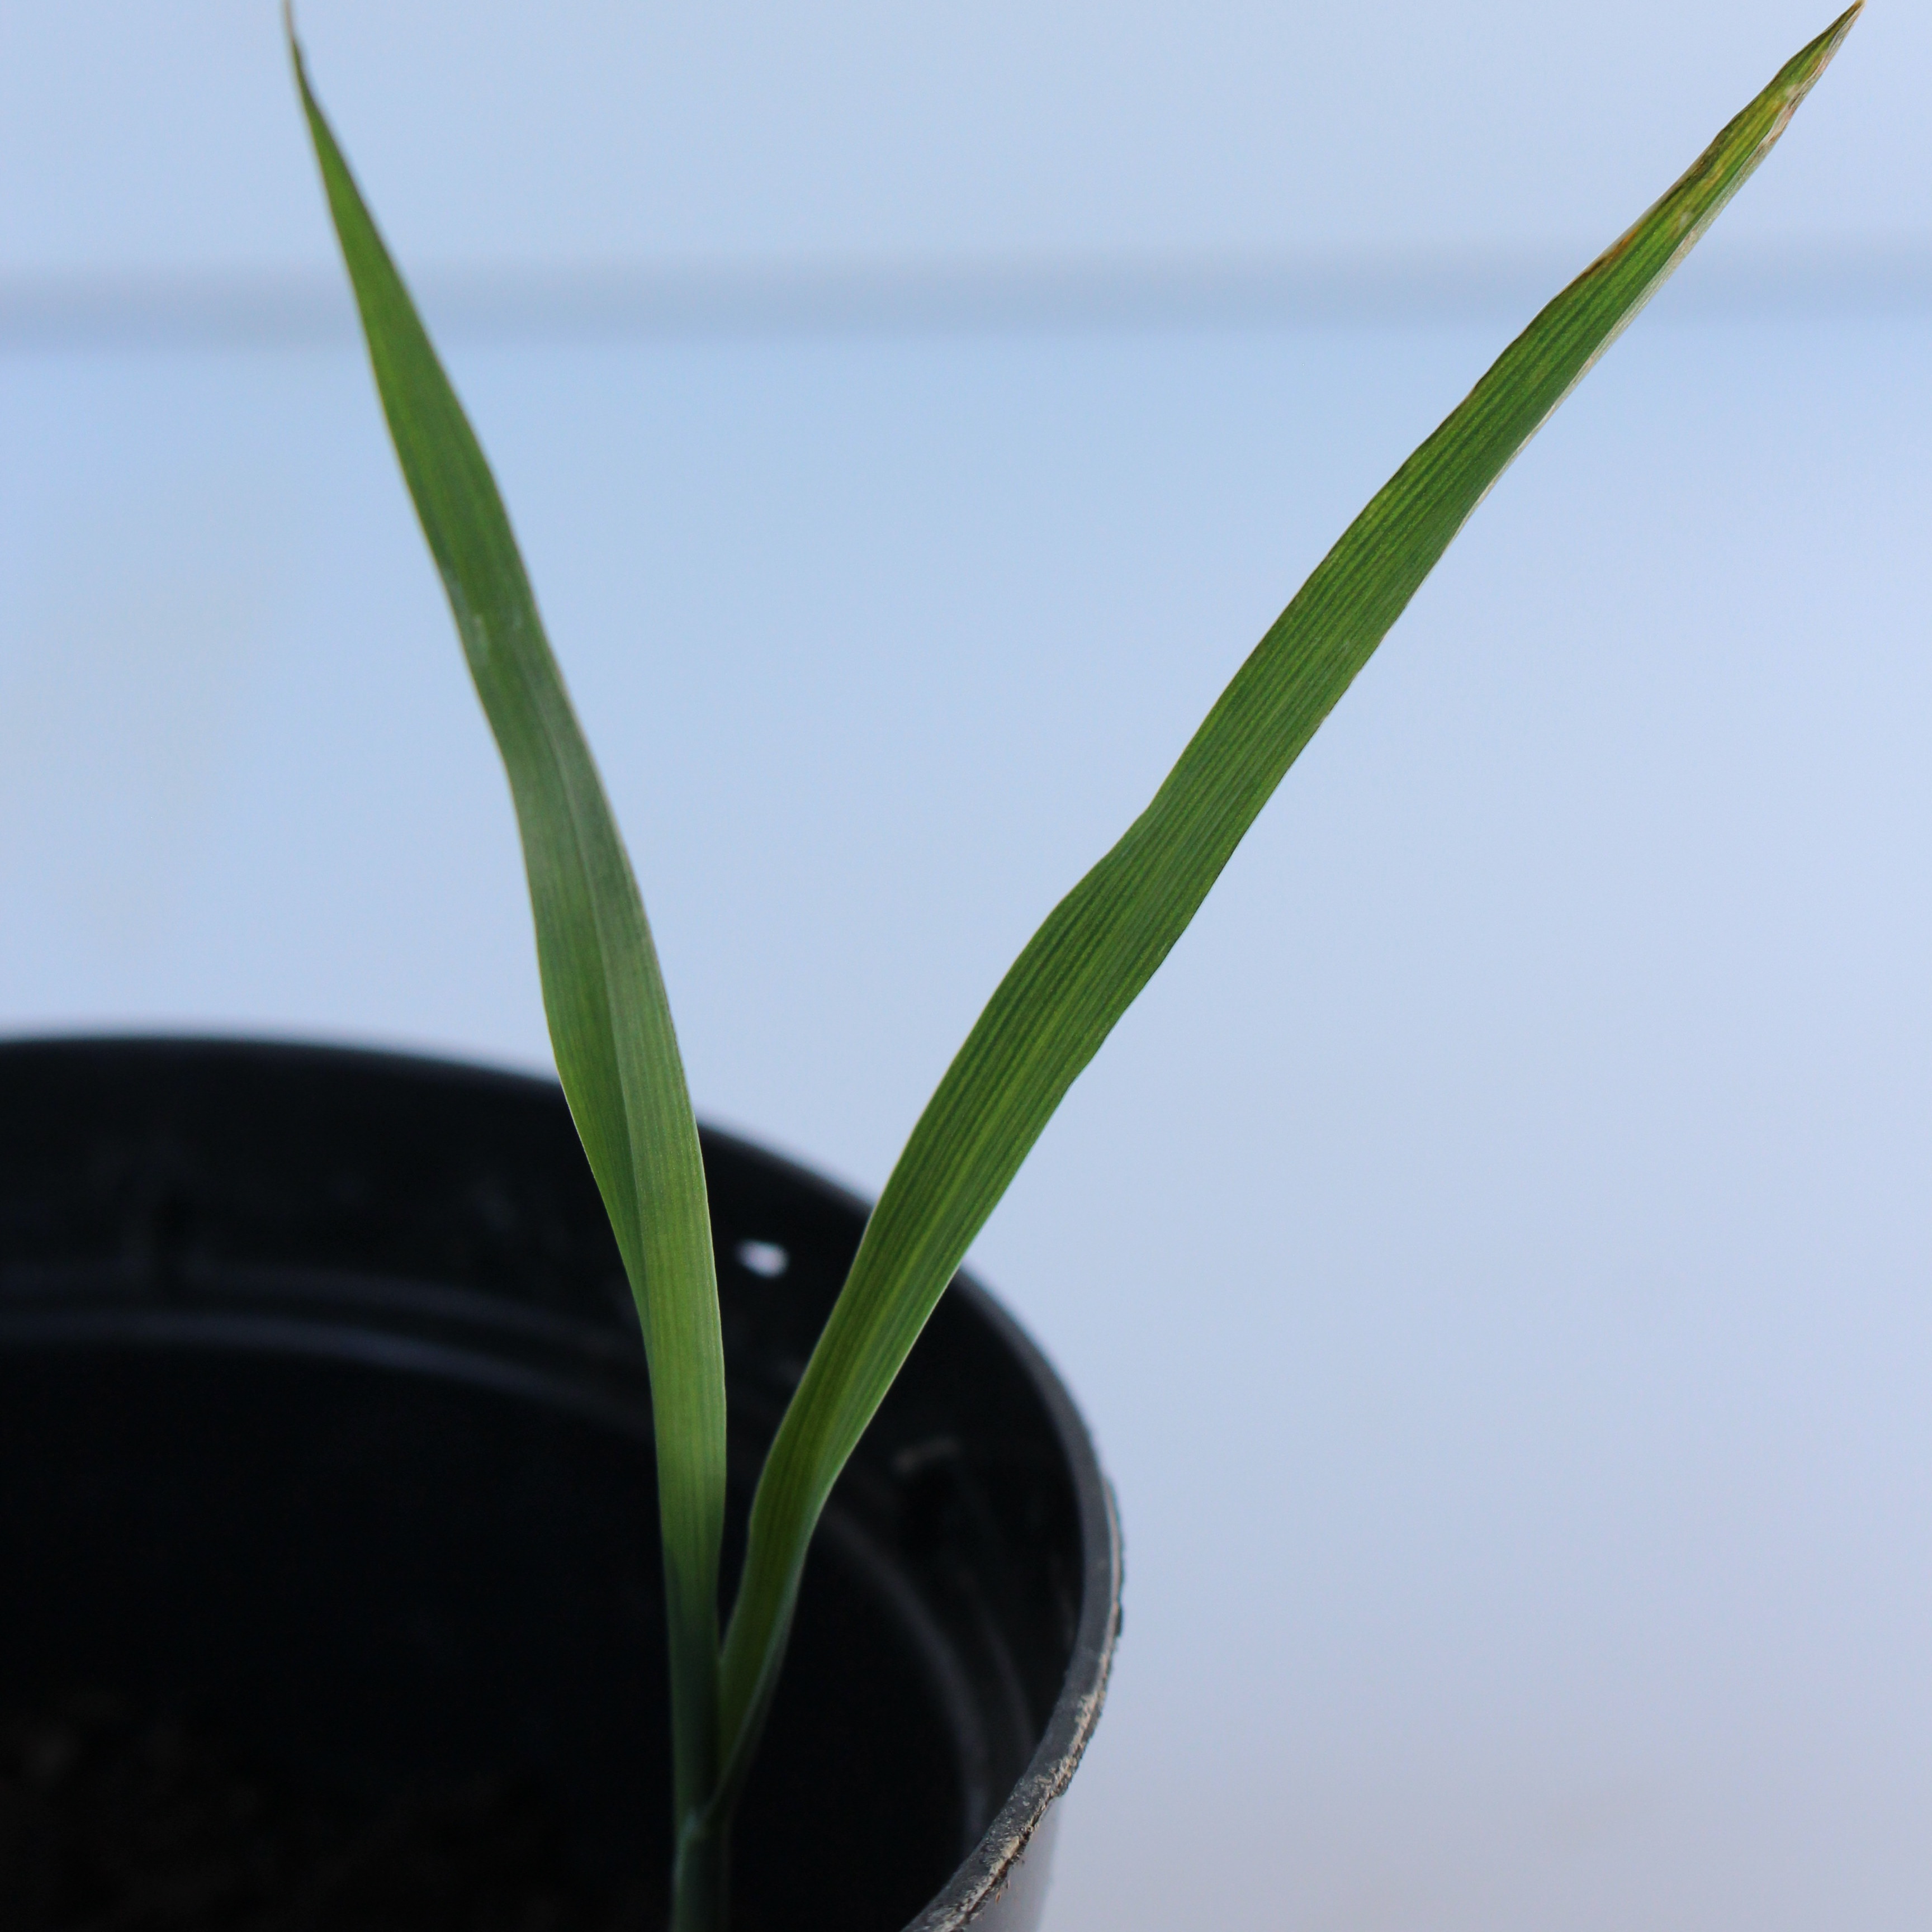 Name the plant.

Avena sterilis
